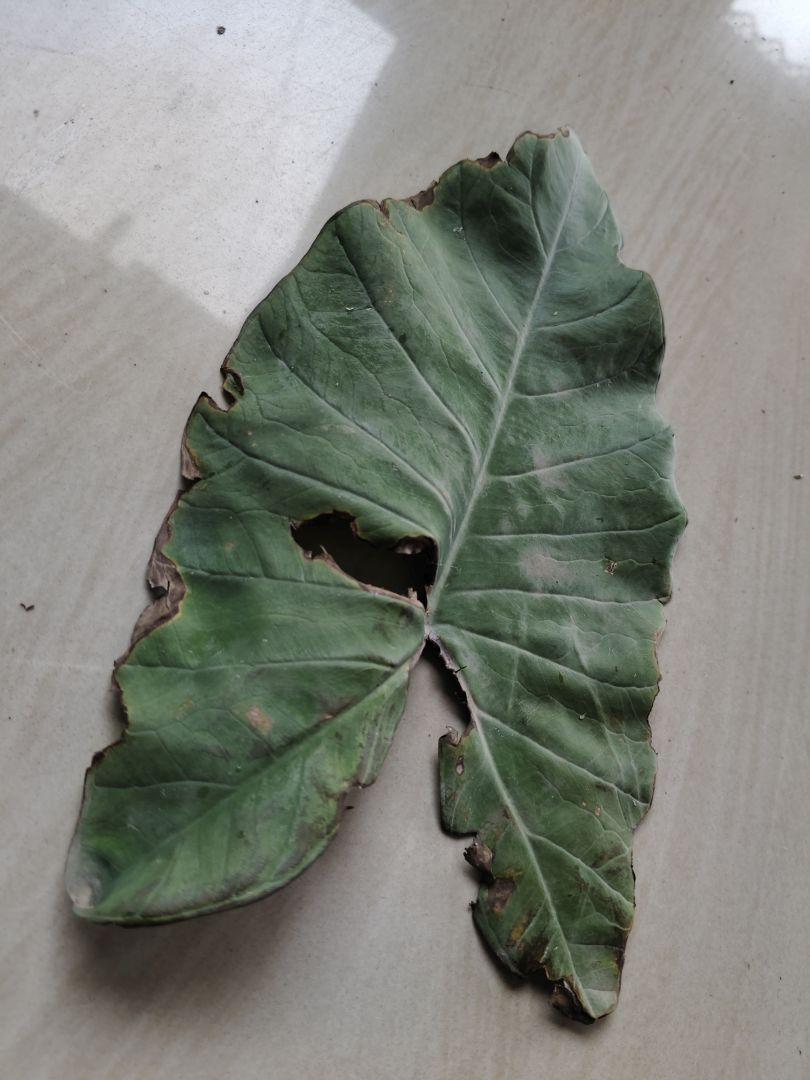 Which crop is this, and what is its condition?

taro, leaf blight
